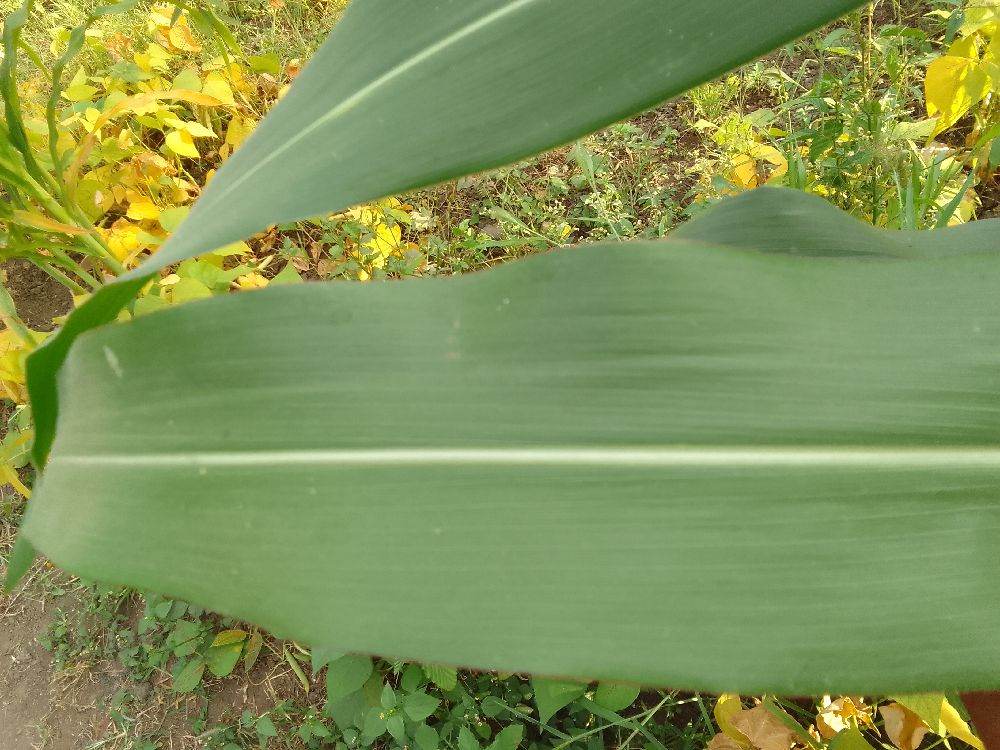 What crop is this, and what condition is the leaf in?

maize, healthy
